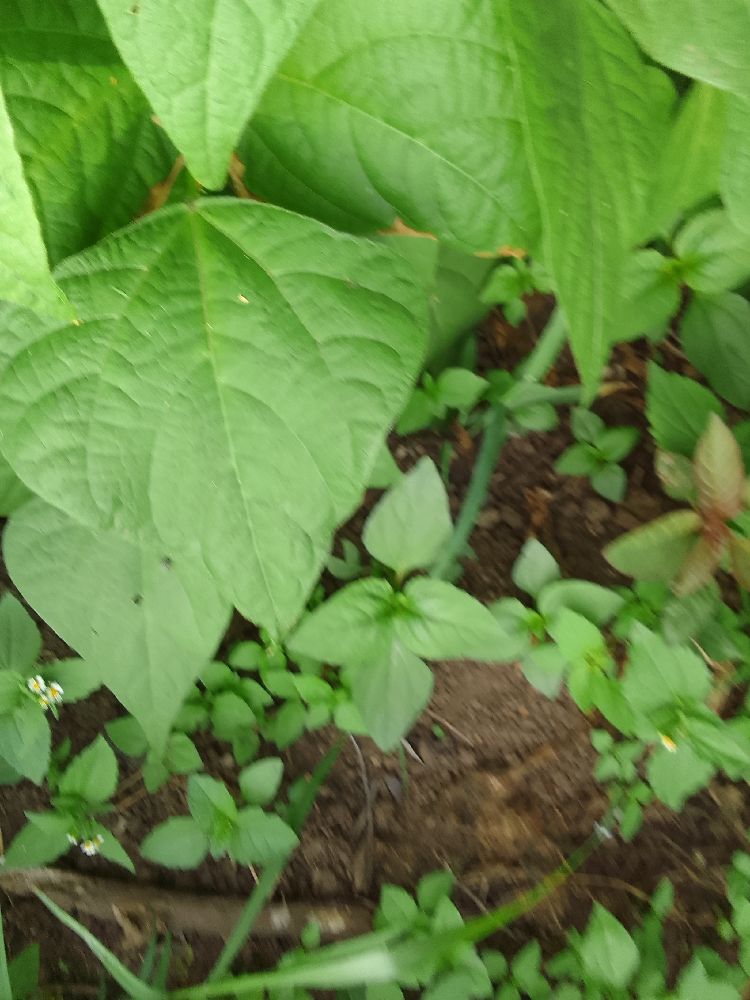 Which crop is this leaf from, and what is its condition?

common bean, healthy
